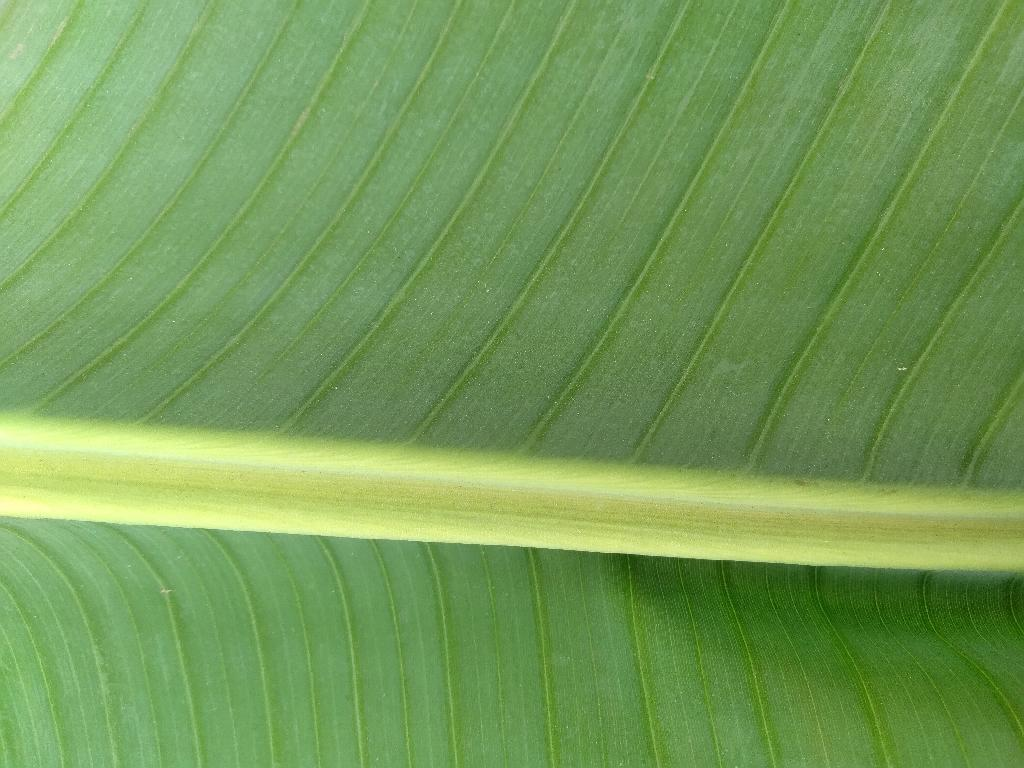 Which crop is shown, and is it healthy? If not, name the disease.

banana, healthy
